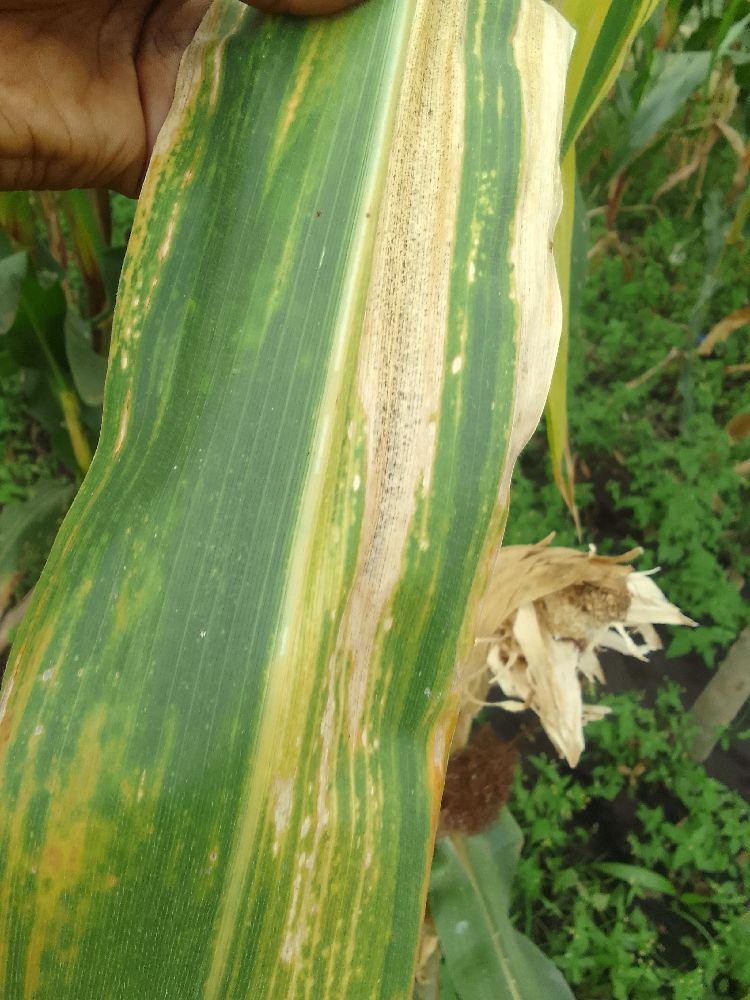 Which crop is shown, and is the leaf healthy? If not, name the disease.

maize, maize lethal necrosis
